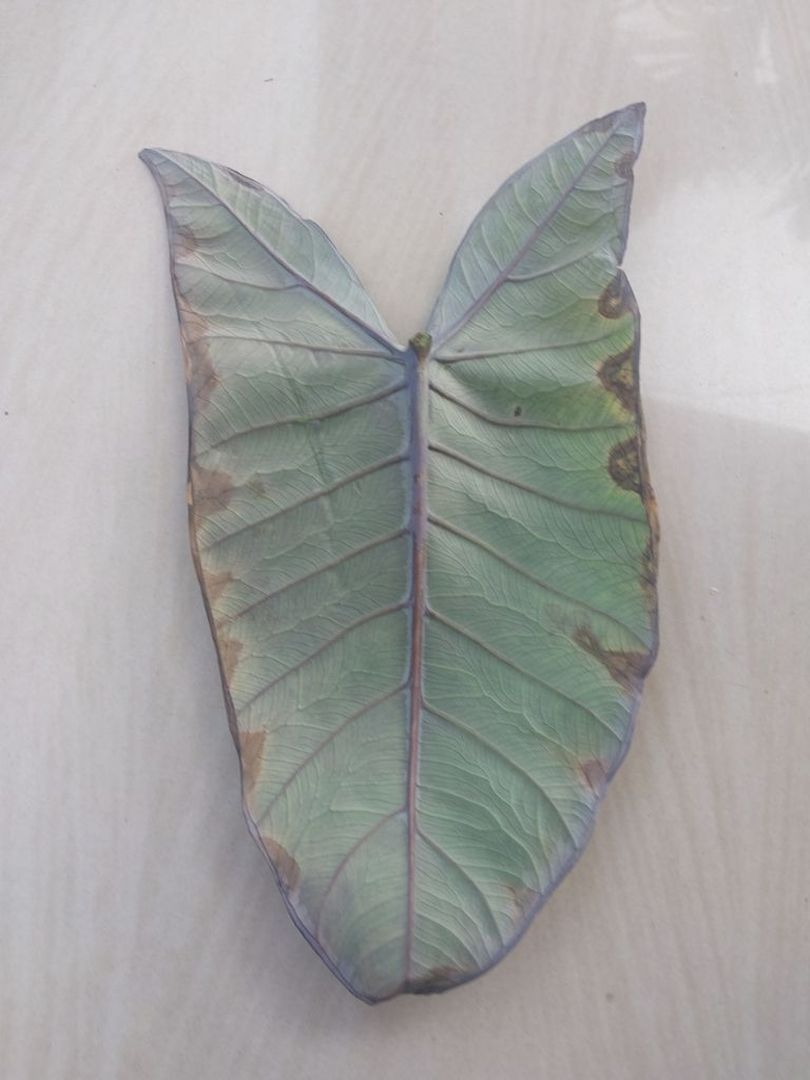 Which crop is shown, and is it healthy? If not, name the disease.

taro, leaf blight
